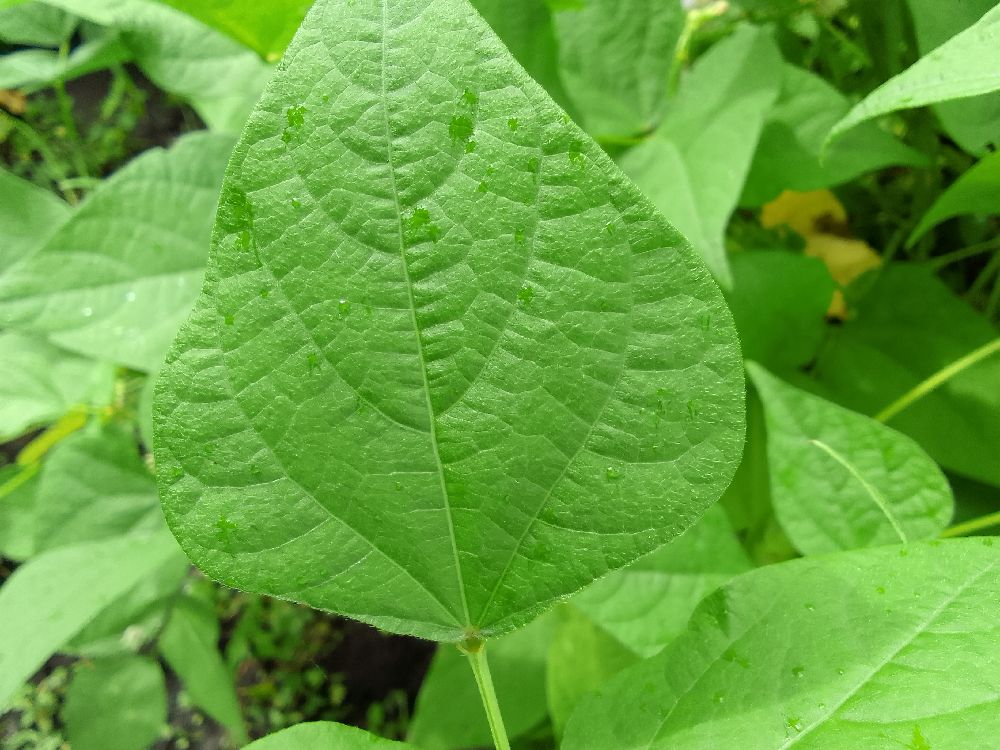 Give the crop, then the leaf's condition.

common bean, healthy
